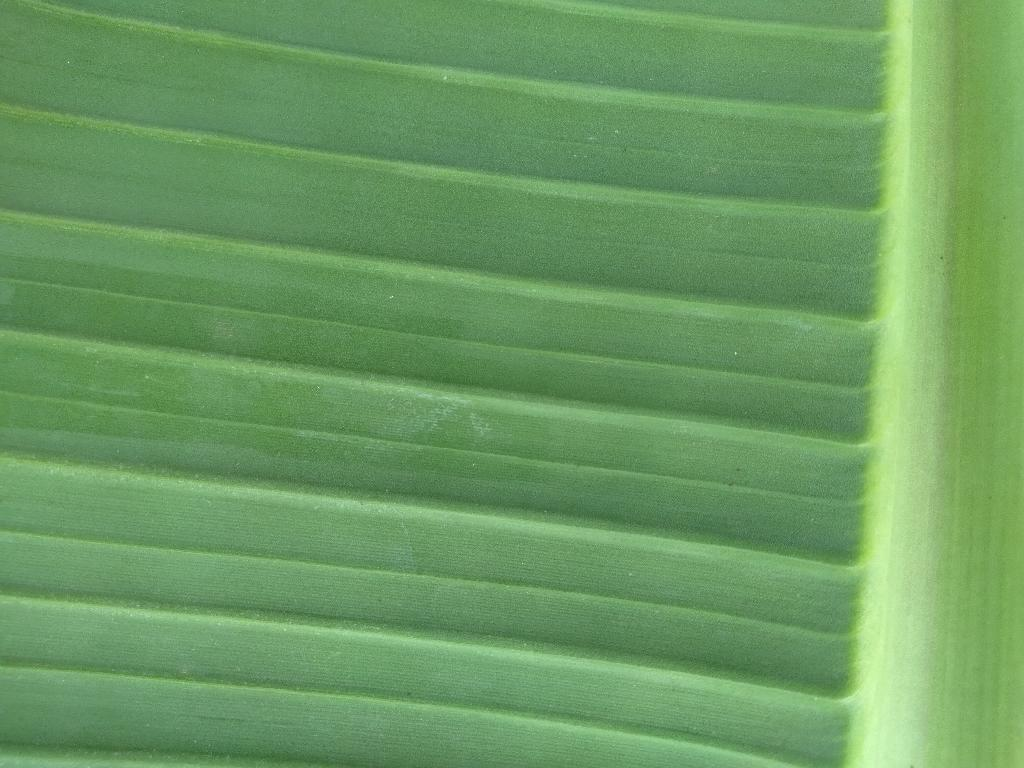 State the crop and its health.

banana, healthy
